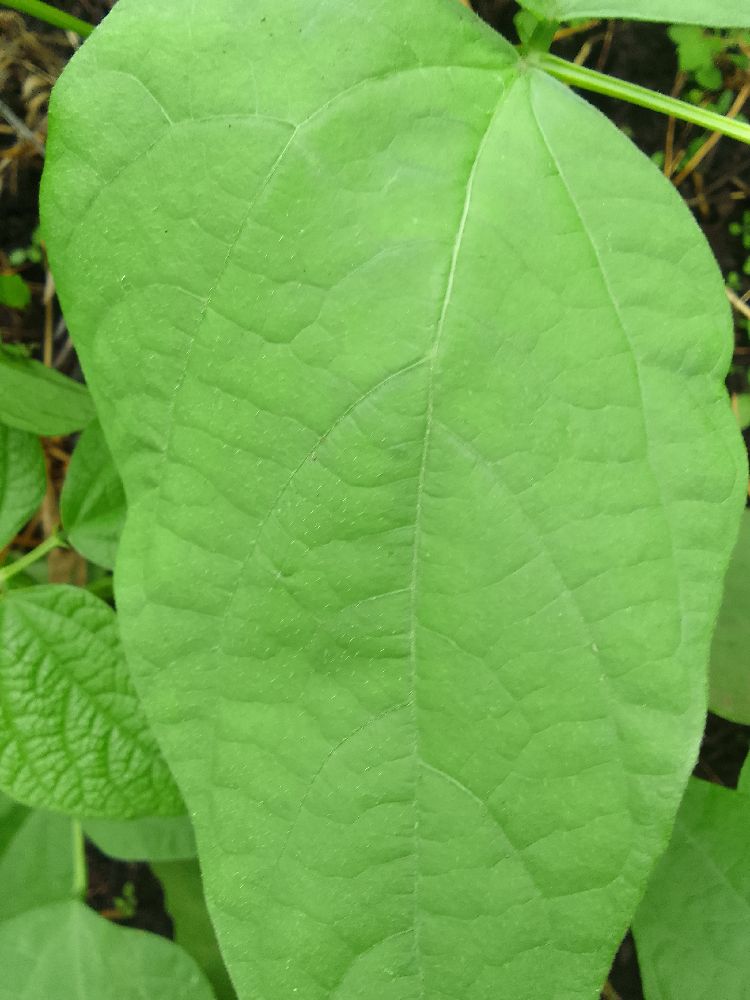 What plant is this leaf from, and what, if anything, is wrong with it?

common bean, healthy
